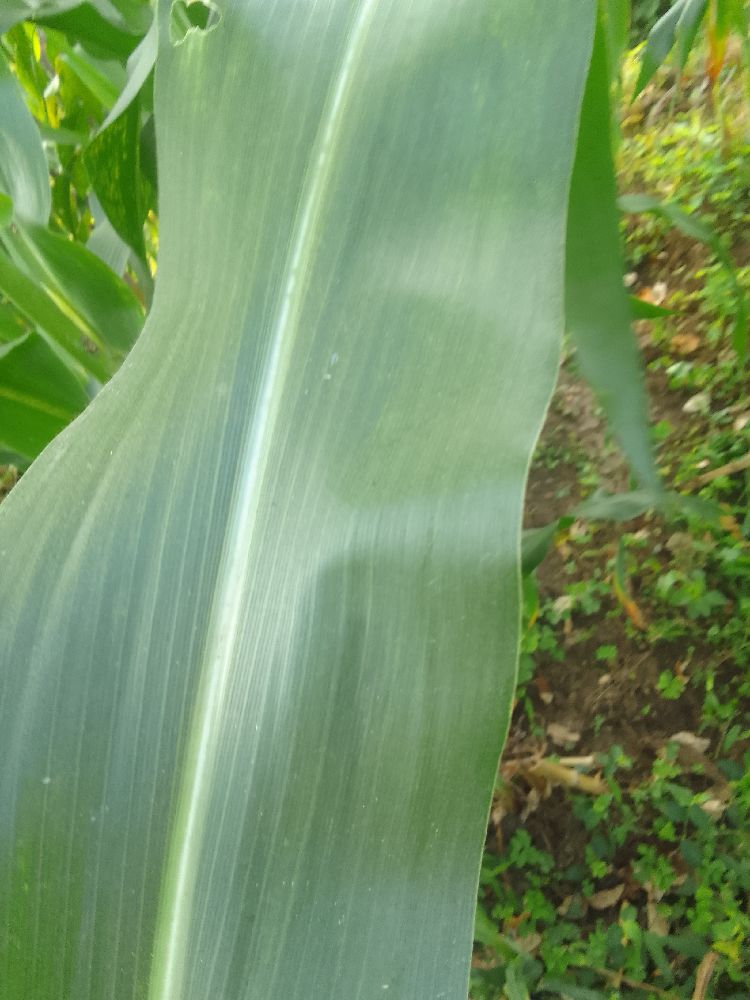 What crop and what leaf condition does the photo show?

maize, healthy
